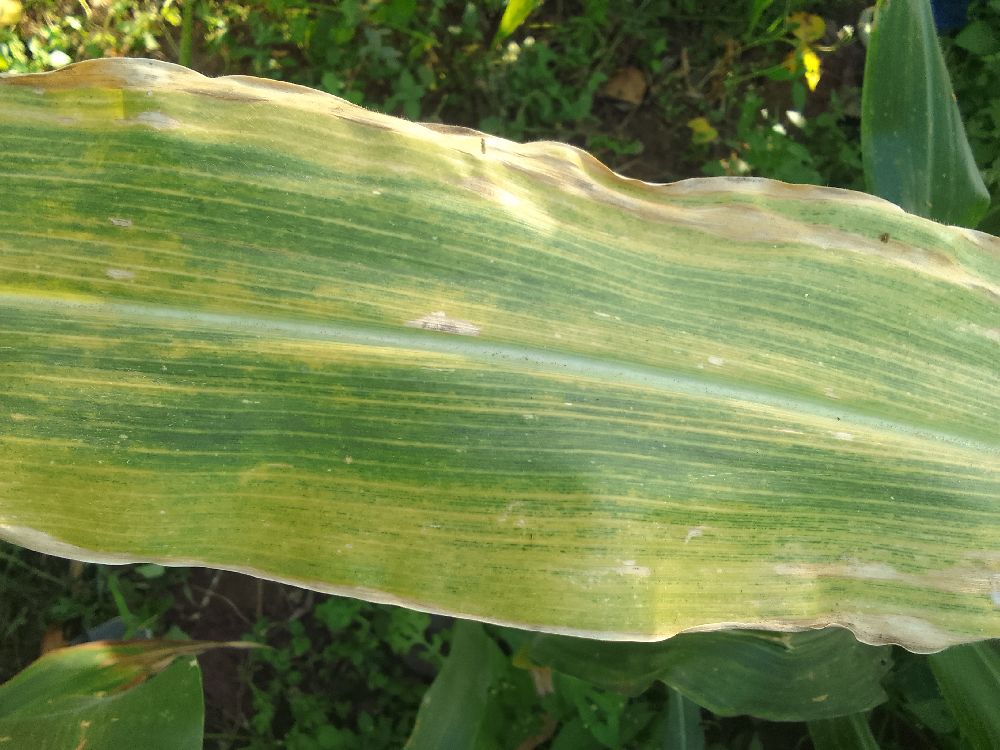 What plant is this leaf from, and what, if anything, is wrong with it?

maize, maize lethal necrosis
